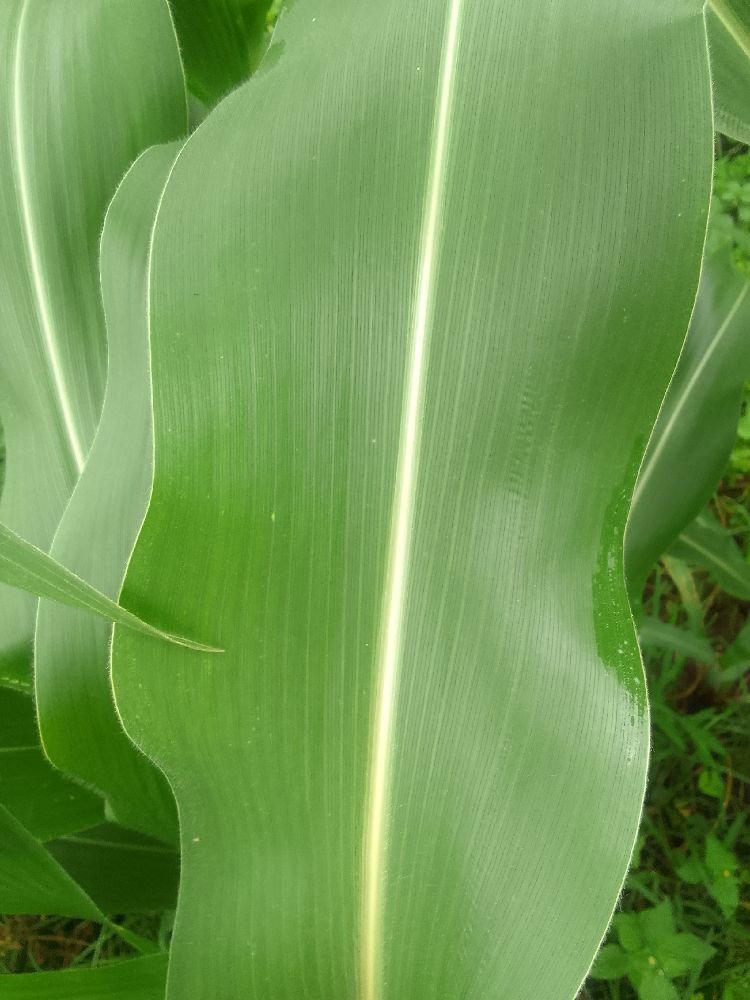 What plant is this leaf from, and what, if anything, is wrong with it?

maize, healthy
